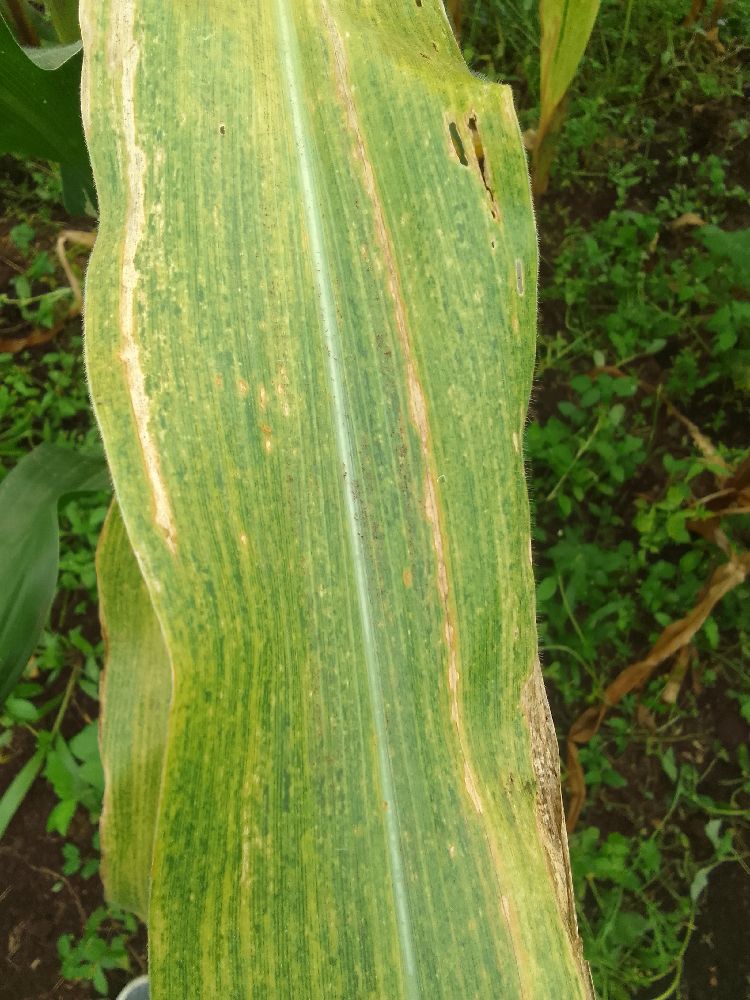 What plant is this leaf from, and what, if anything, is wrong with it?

maize, maize lethal necrosis
